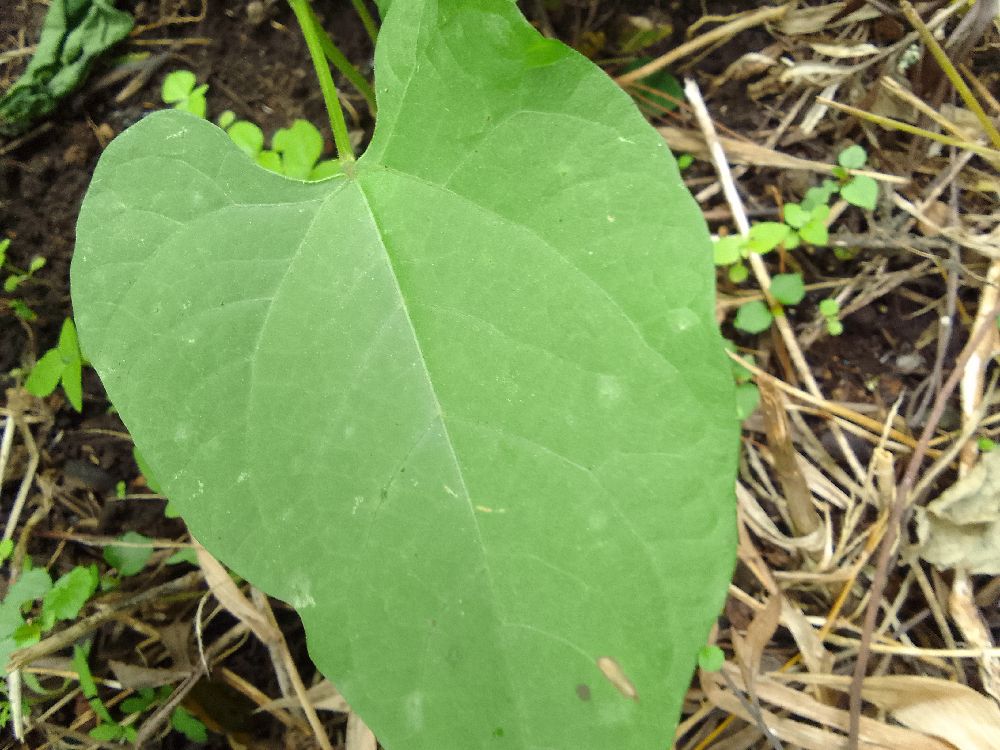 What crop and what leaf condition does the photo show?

common bean, healthy
